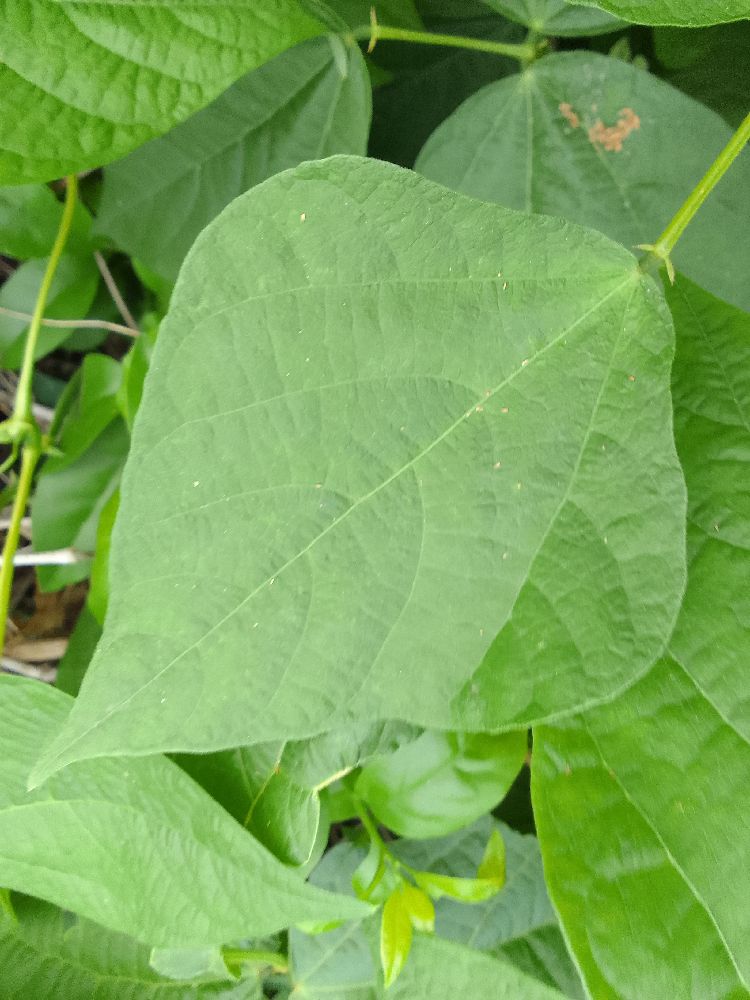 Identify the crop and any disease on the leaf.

common bean, healthy
